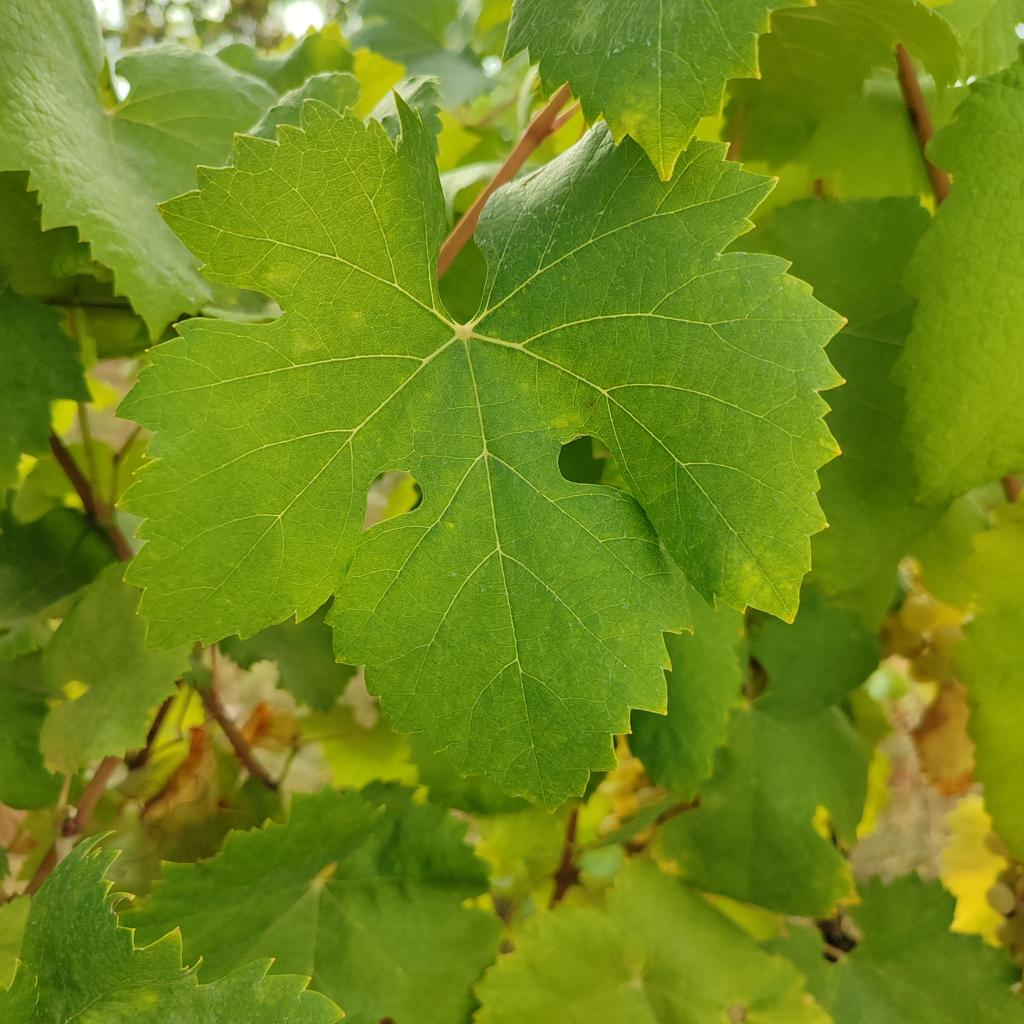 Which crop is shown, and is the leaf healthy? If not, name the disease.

grapevine, healthy
